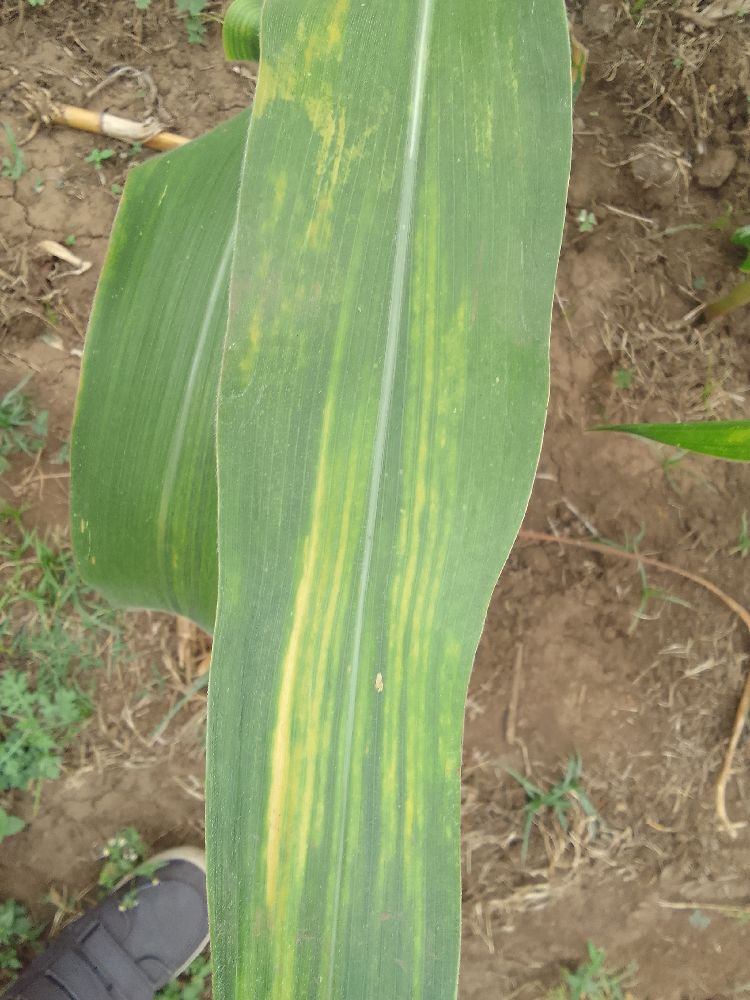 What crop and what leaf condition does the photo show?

maize, maize lethal necrosis
